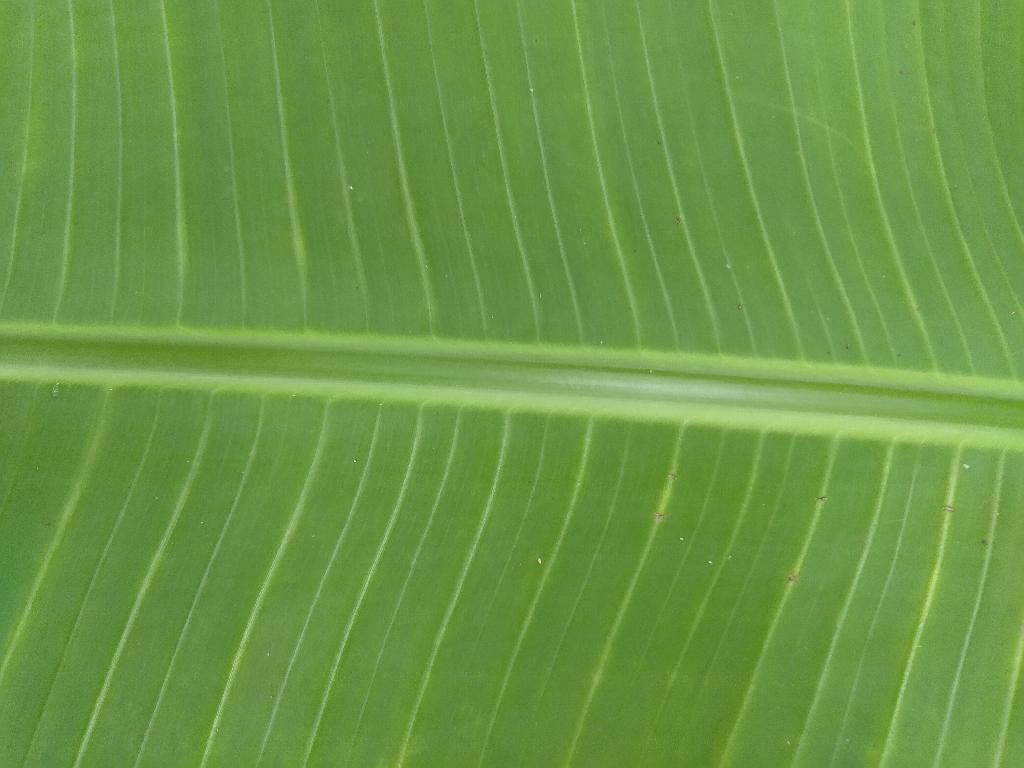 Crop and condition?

banana, healthy
